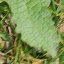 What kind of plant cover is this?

structured weed
